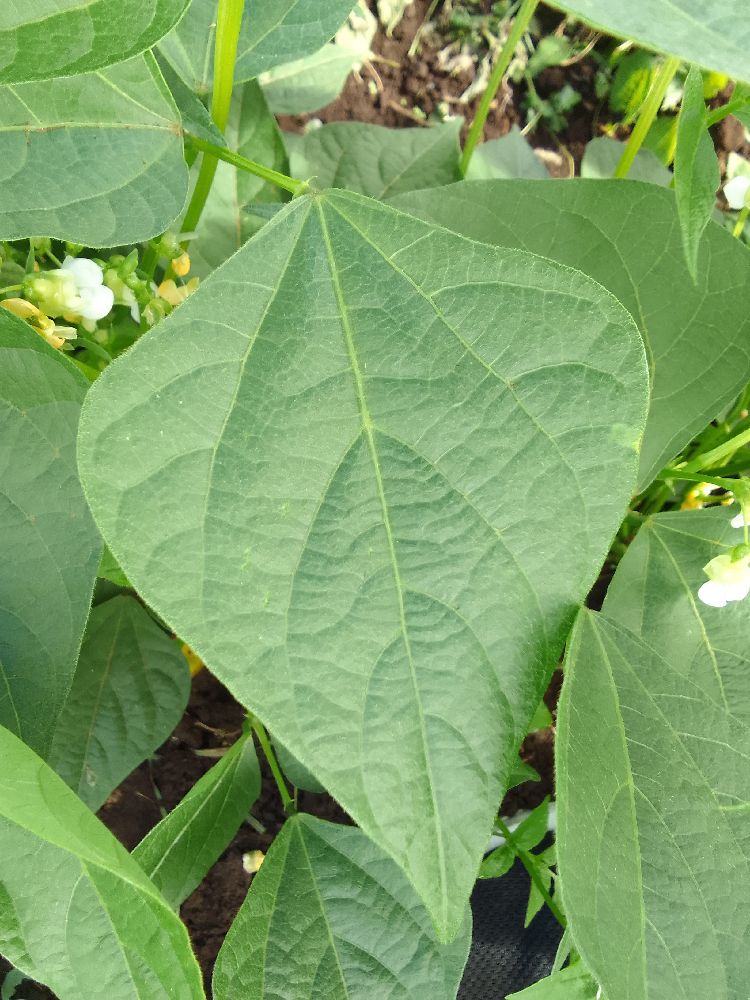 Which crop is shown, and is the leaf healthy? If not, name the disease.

common bean, healthy
